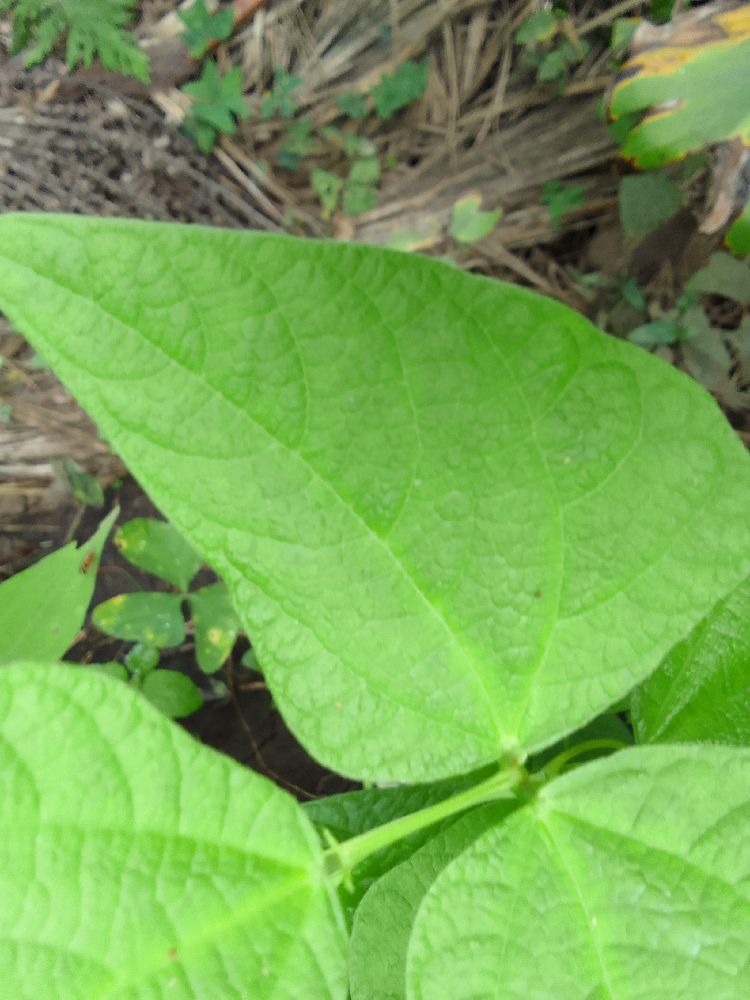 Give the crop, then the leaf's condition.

common bean, healthy
